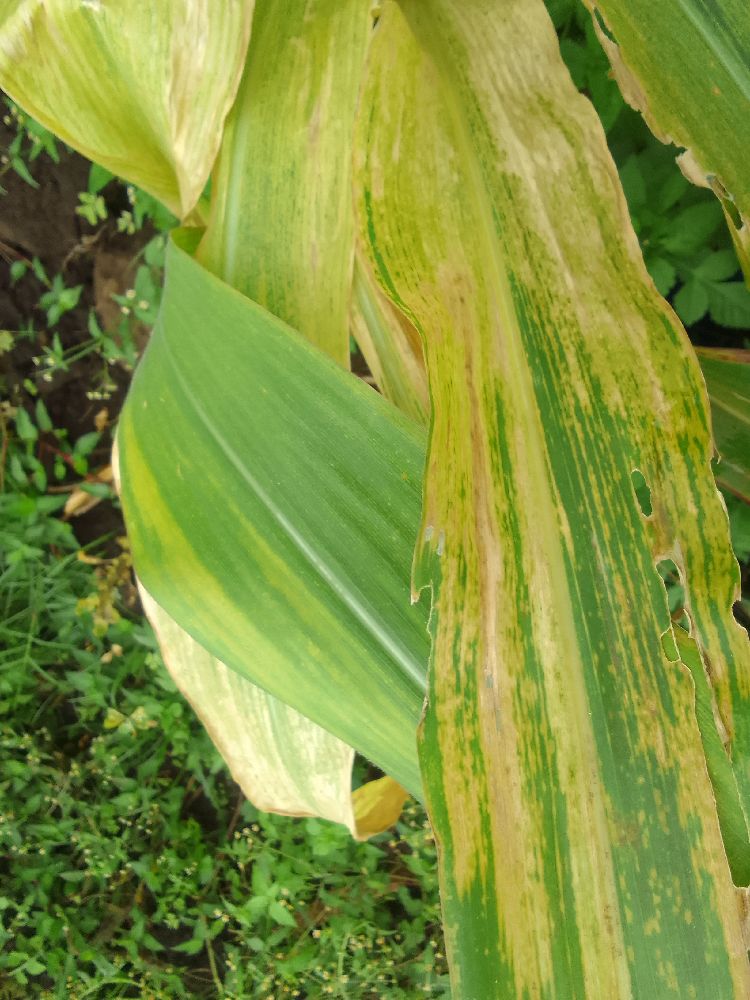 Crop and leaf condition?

maize, maize lethal necrosis
